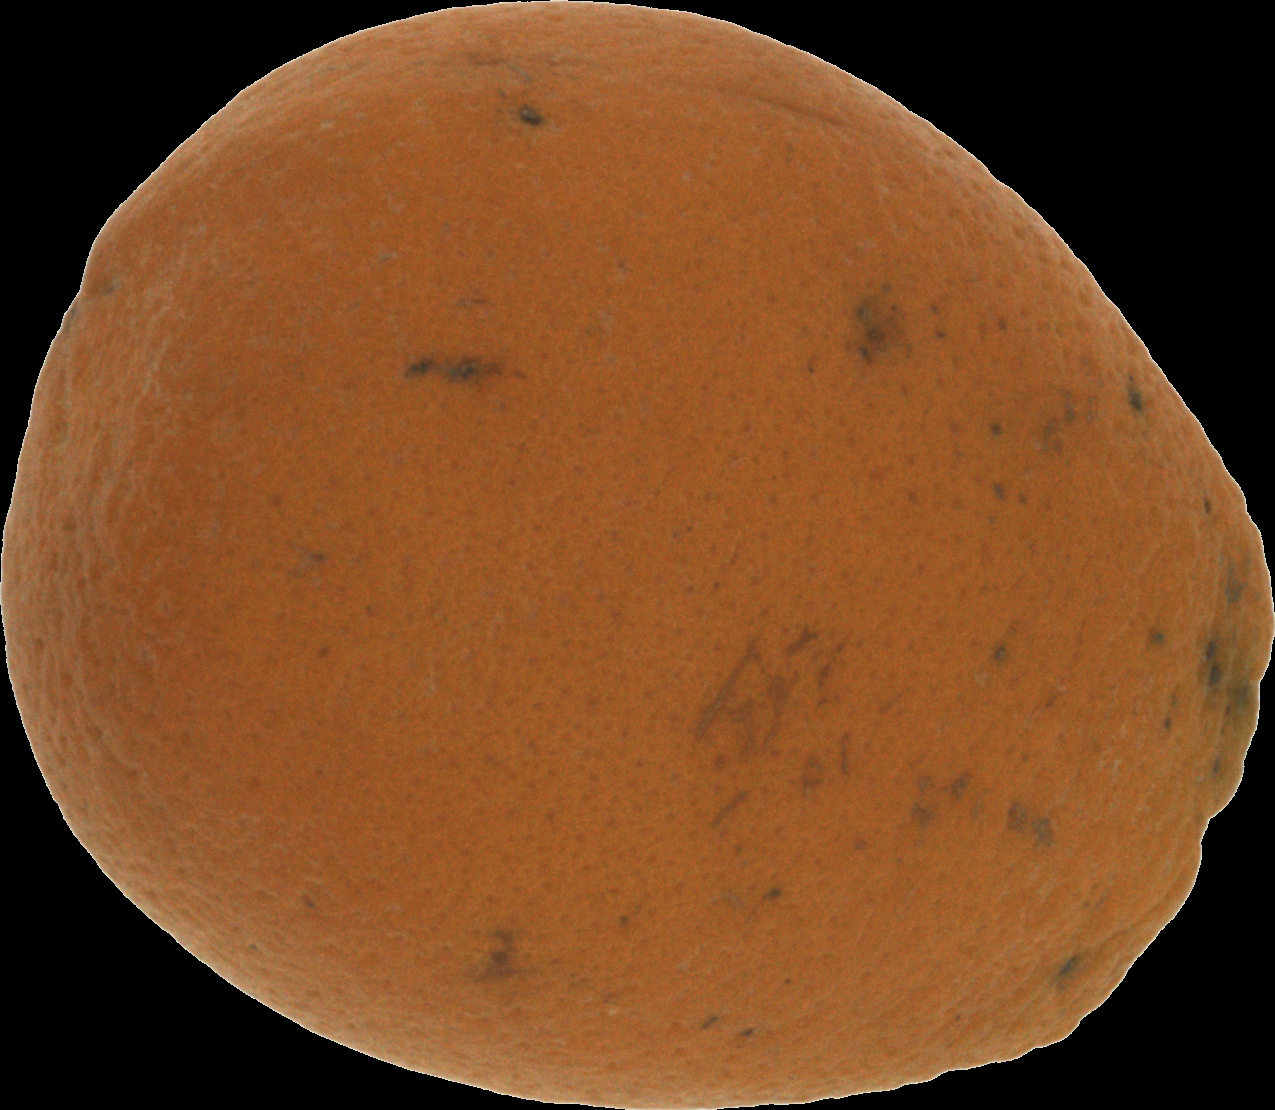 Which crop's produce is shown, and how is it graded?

orange, bad
